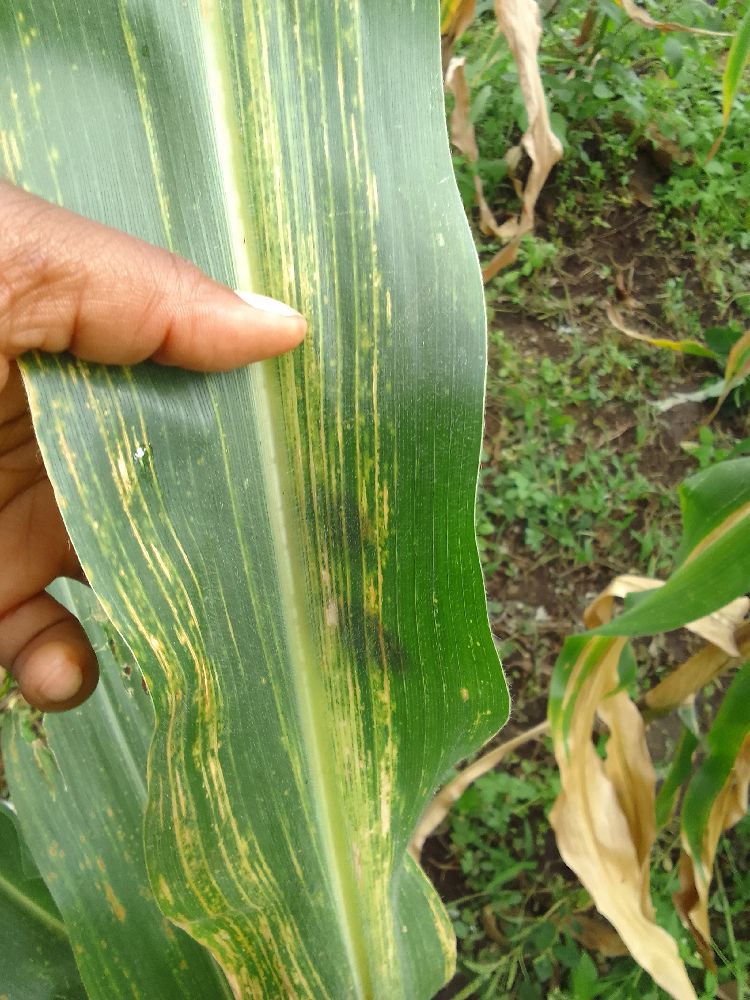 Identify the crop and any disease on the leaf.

maize, maize lethal necrosis
